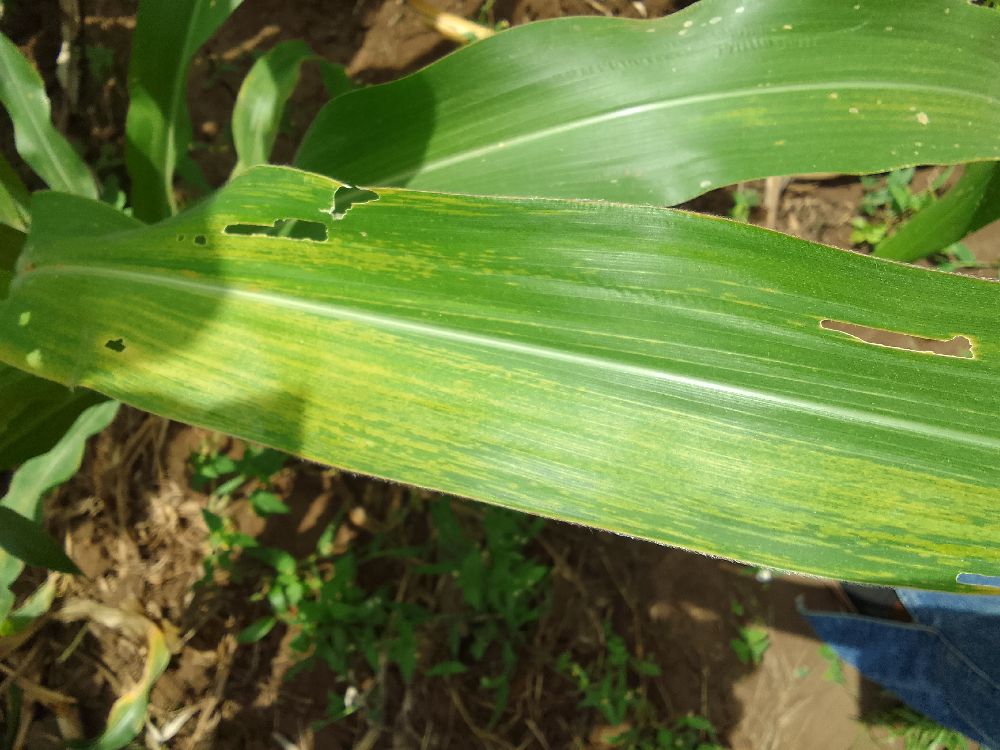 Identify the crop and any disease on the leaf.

maize, maize lethal necrosis
